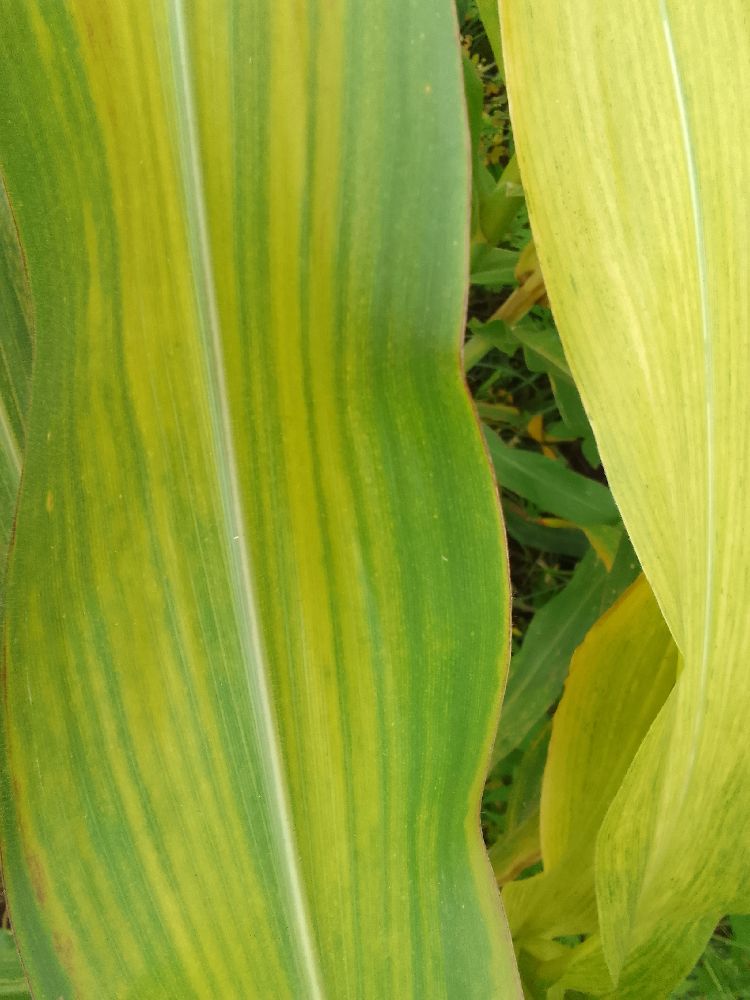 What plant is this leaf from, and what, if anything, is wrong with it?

maize, maize lethal necrosis
